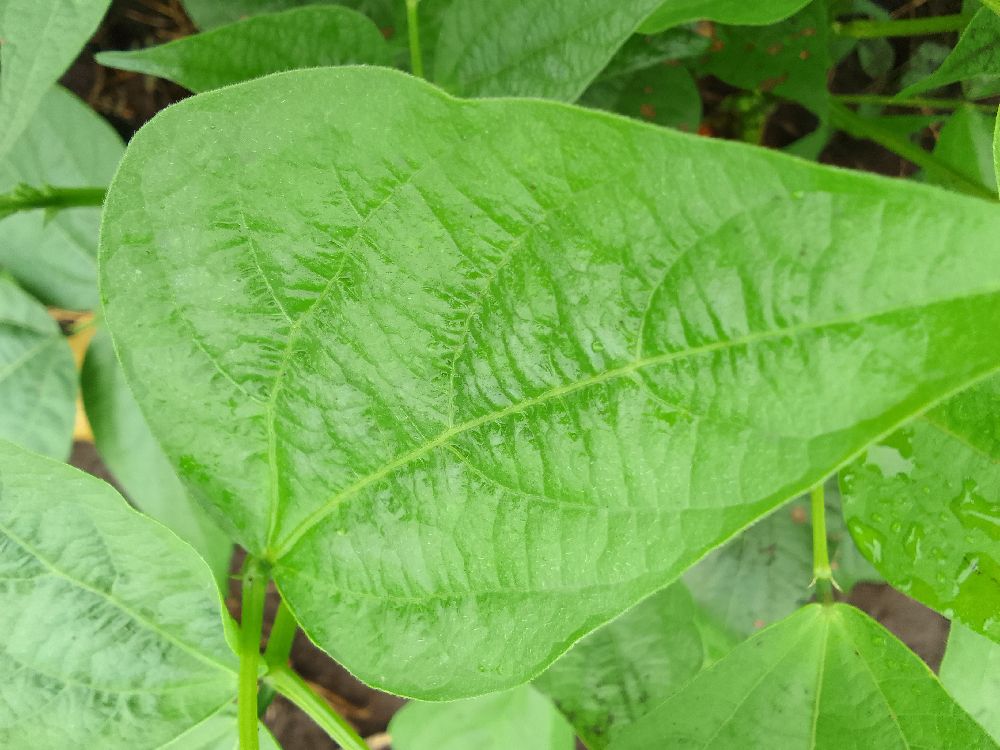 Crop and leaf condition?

common bean, healthy
